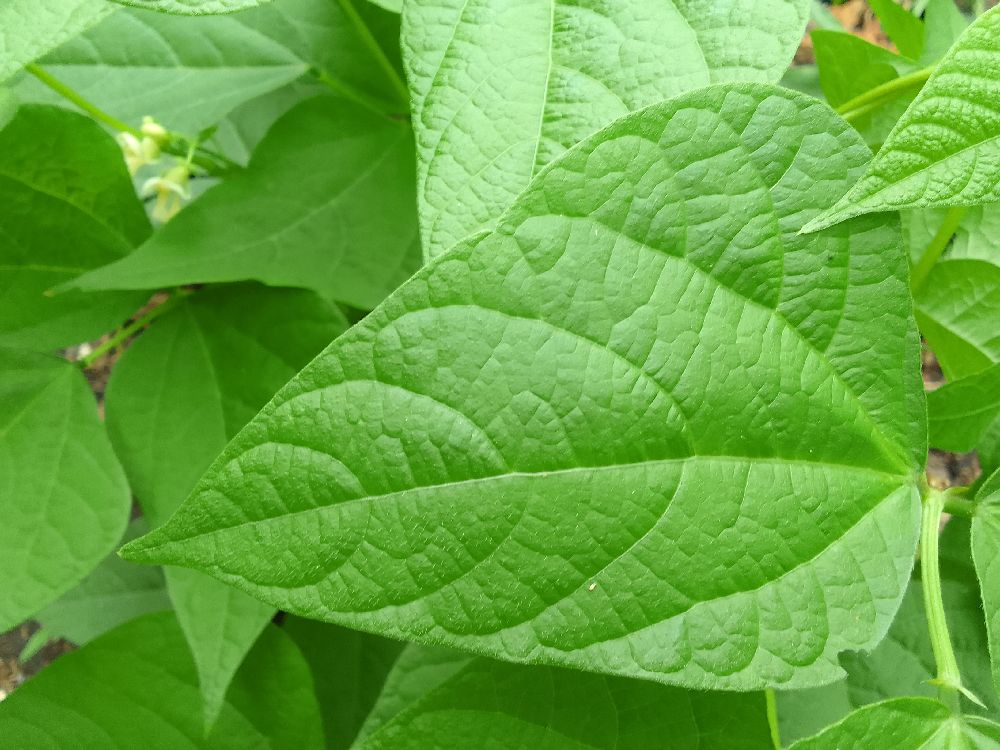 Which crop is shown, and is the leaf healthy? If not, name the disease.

common bean, healthy
